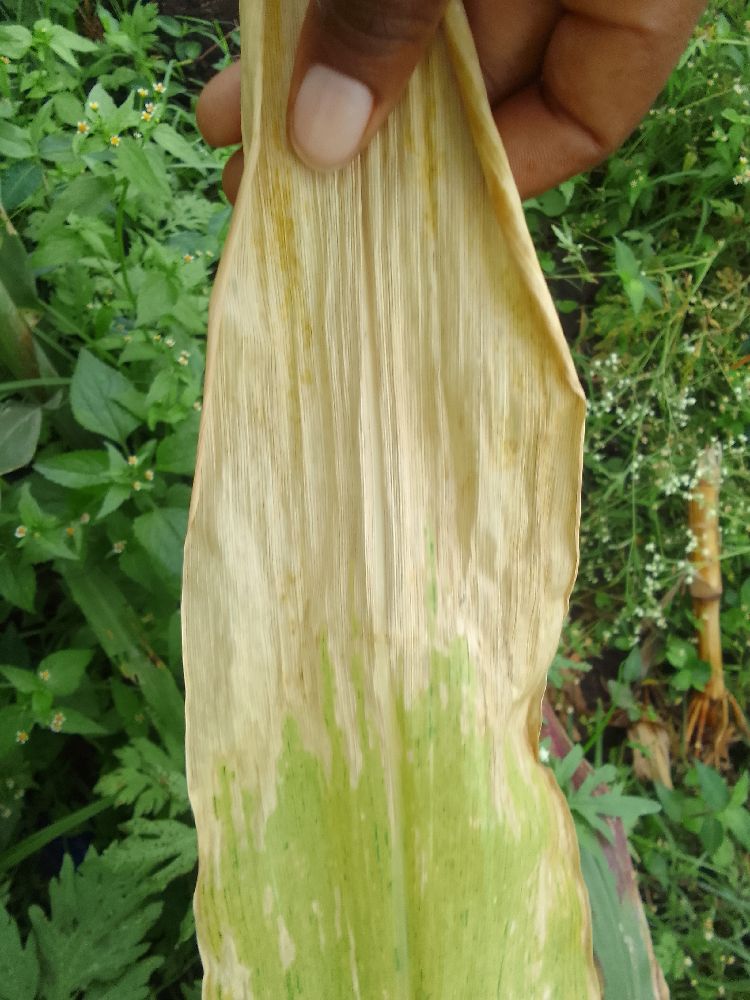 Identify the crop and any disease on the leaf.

maize, maize lethal necrosis
